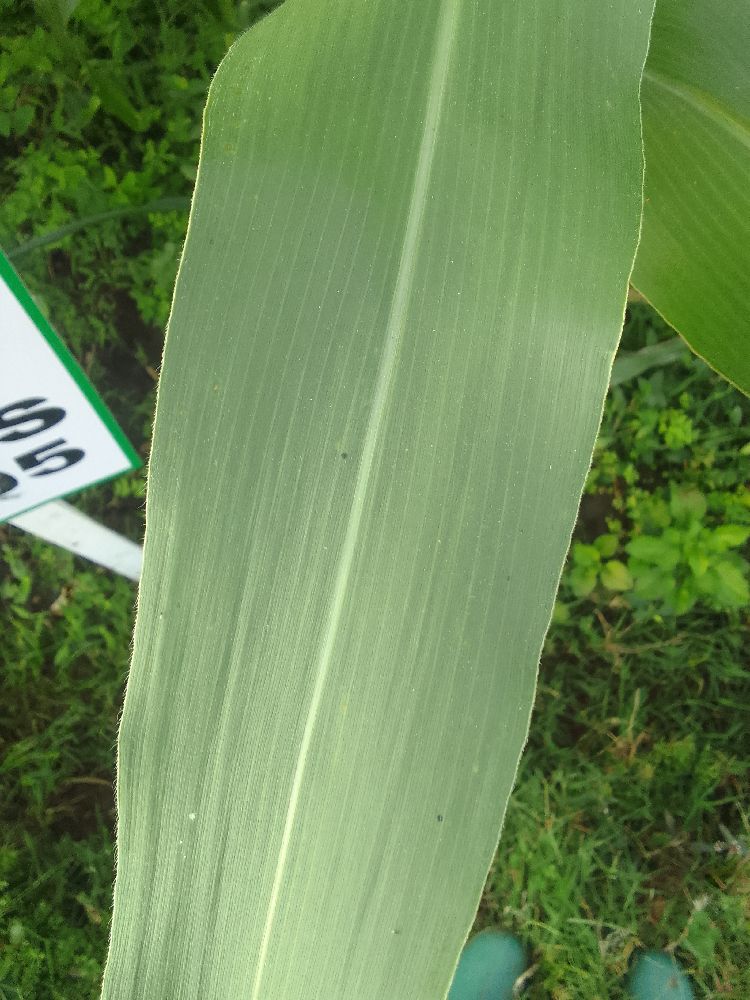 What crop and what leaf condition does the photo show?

maize, healthy
